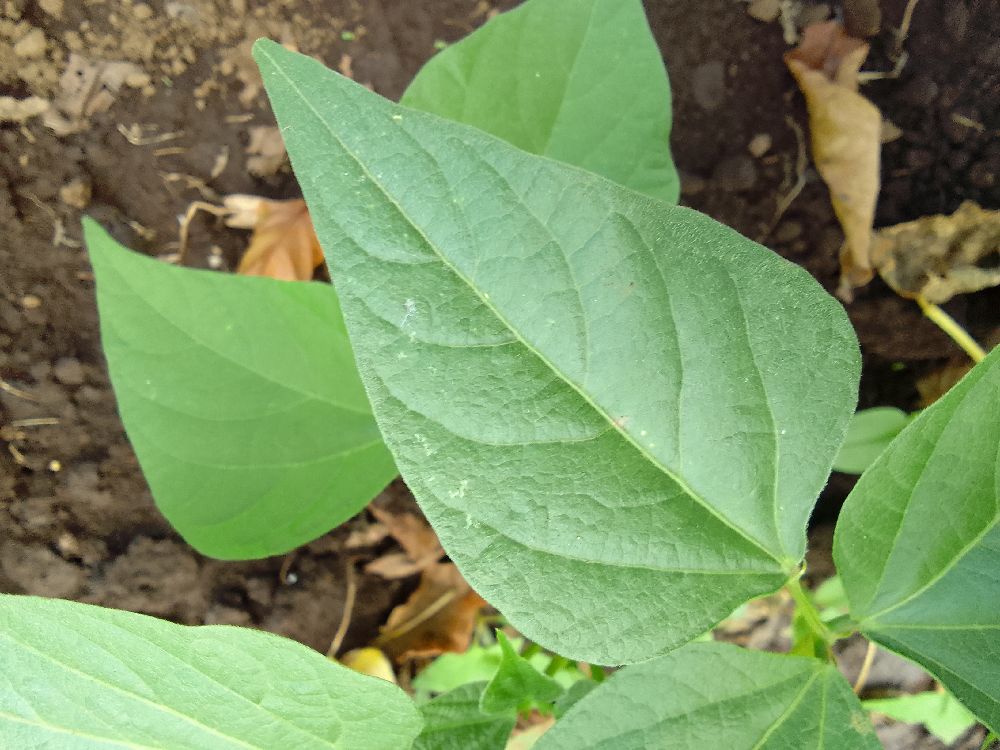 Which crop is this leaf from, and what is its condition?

common bean, healthy
